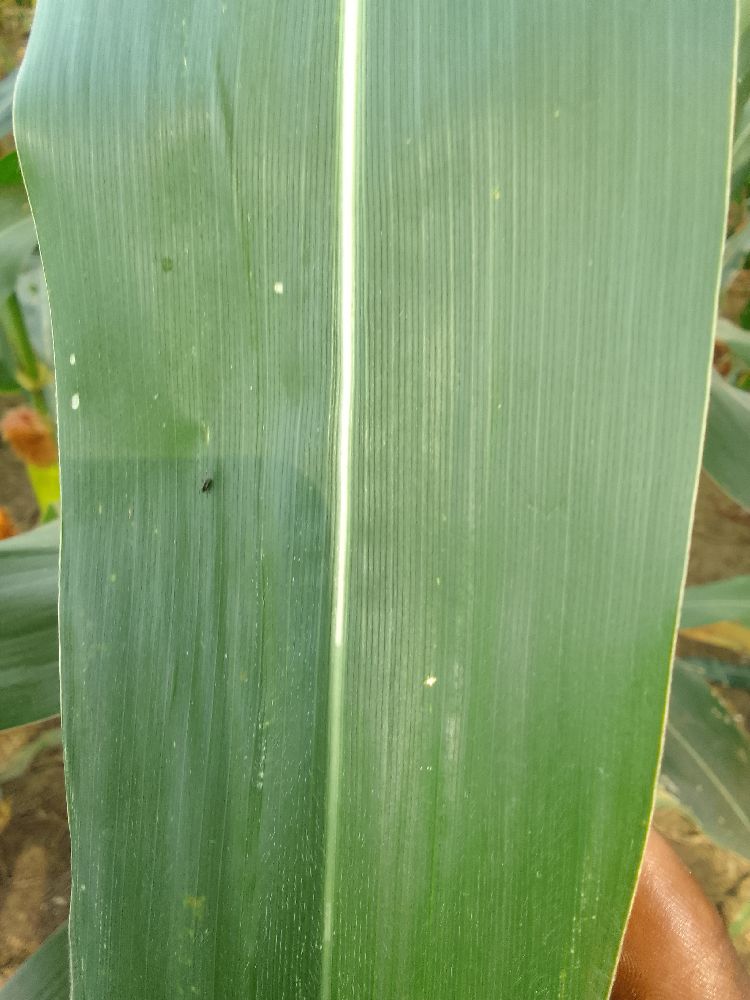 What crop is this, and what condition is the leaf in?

maize, healthy
